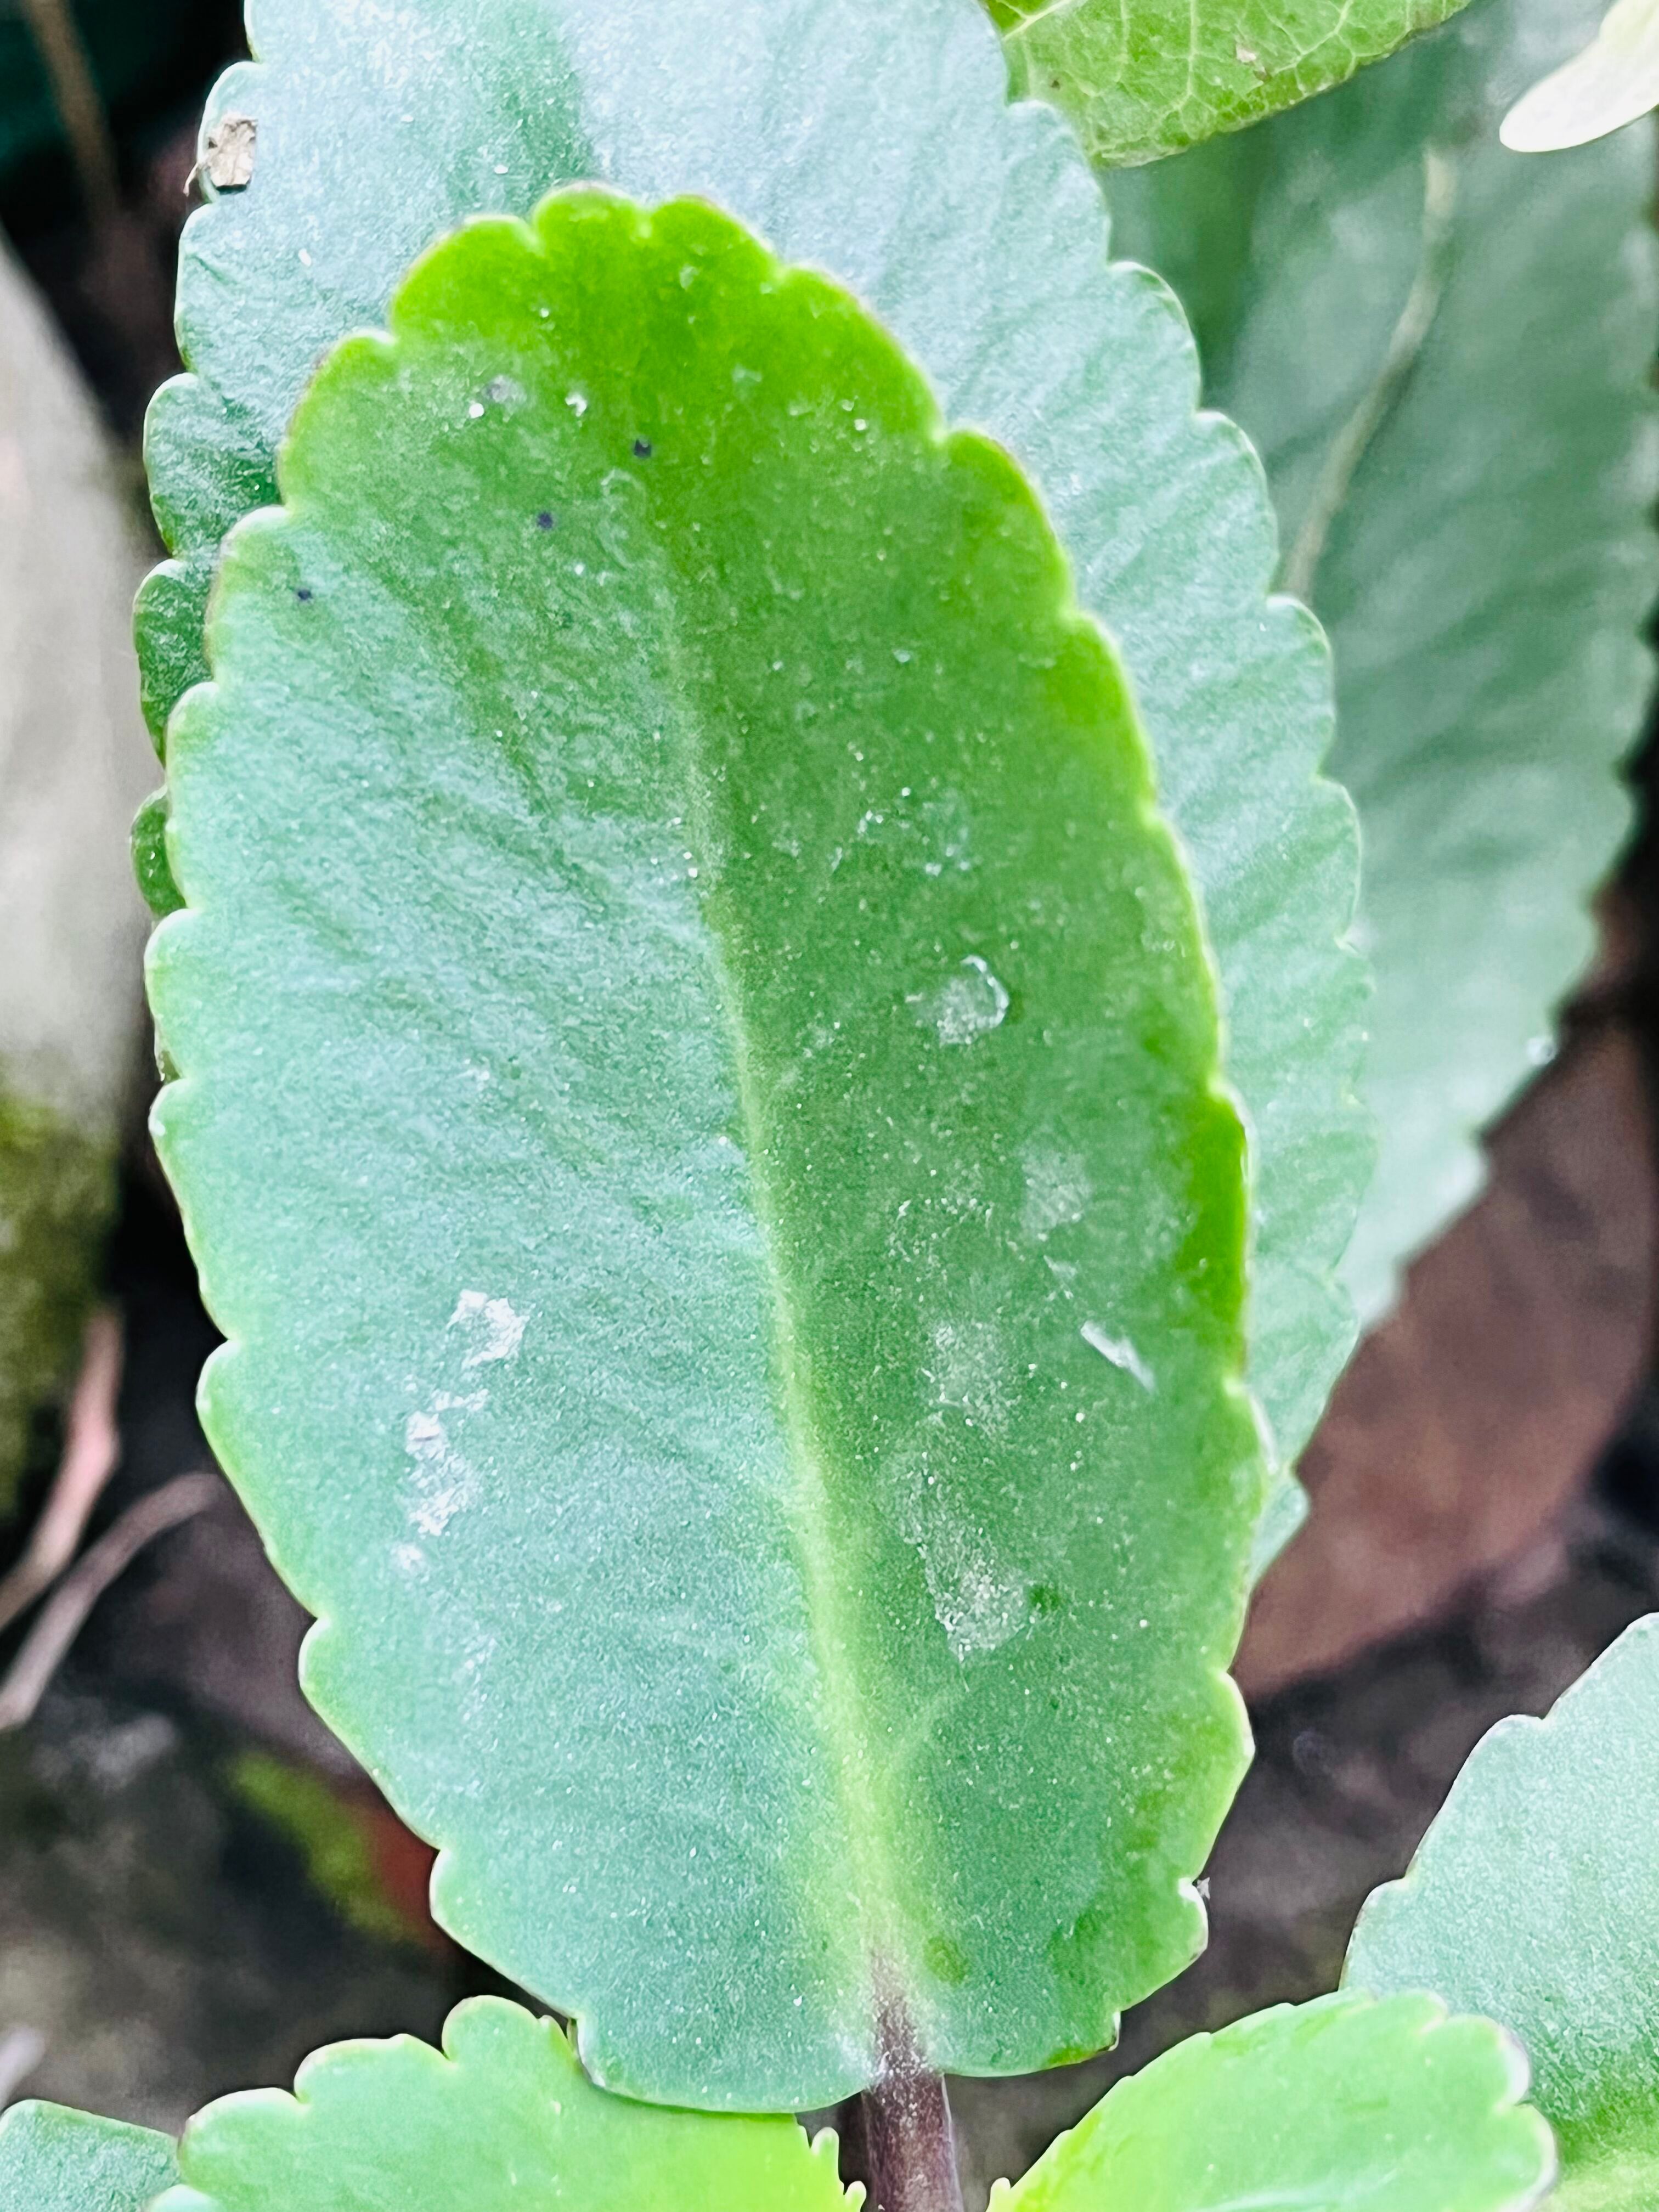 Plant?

pathorkuci
